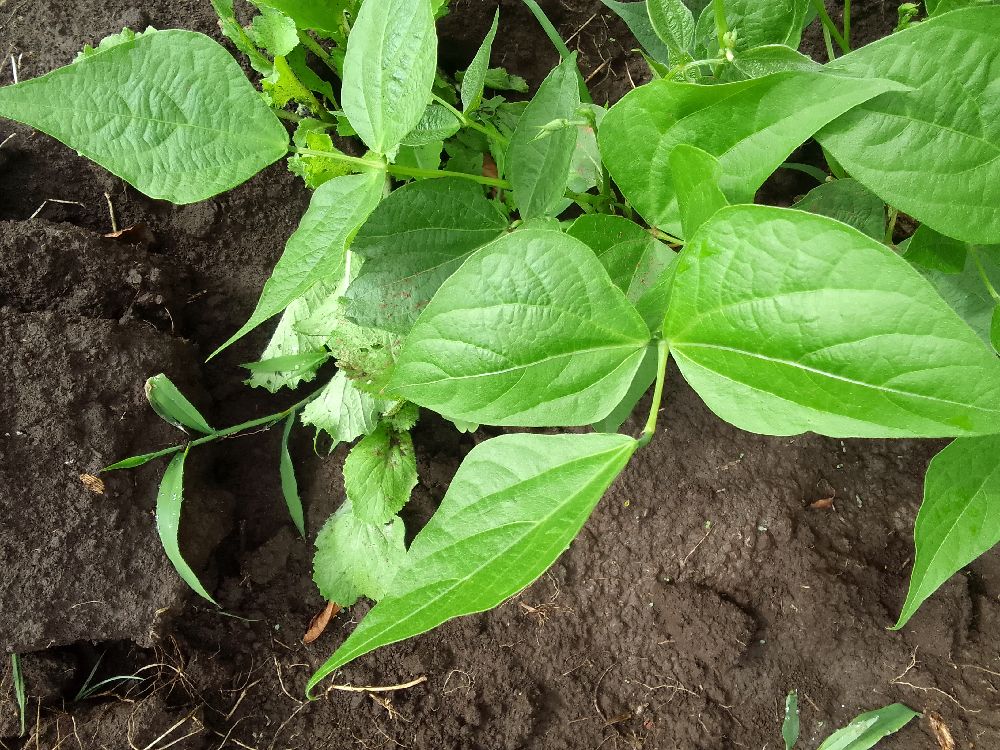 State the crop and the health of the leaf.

common bean, healthy
